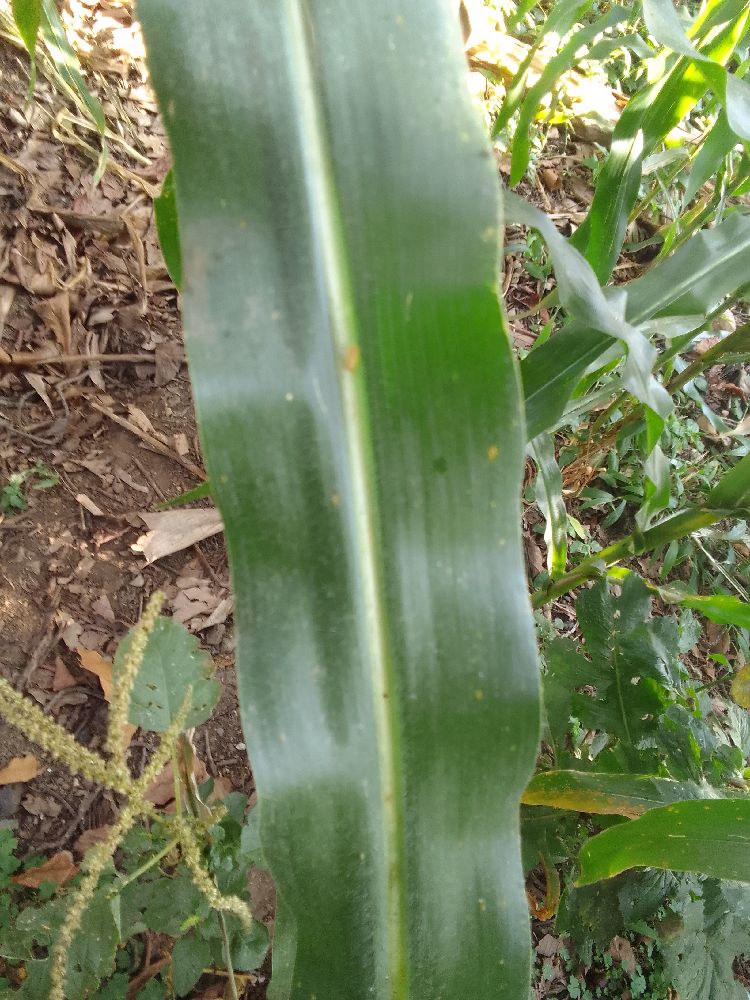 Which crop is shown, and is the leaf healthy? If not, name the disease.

maize, healthy
